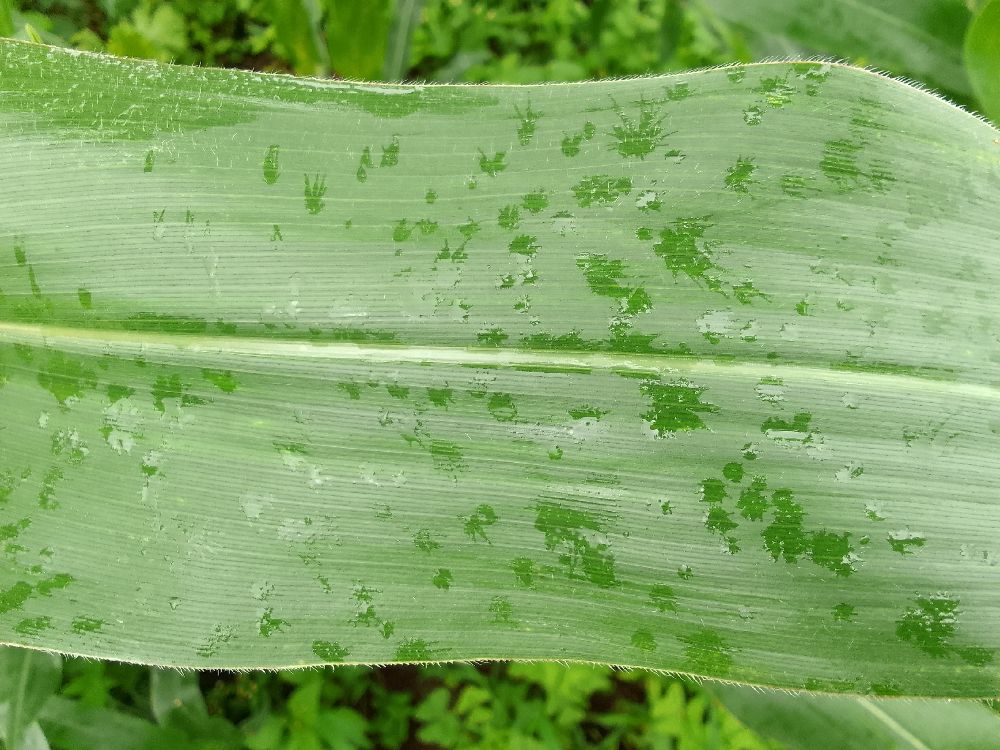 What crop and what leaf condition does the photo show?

maize, healthy
